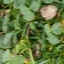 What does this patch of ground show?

unstructured weed
